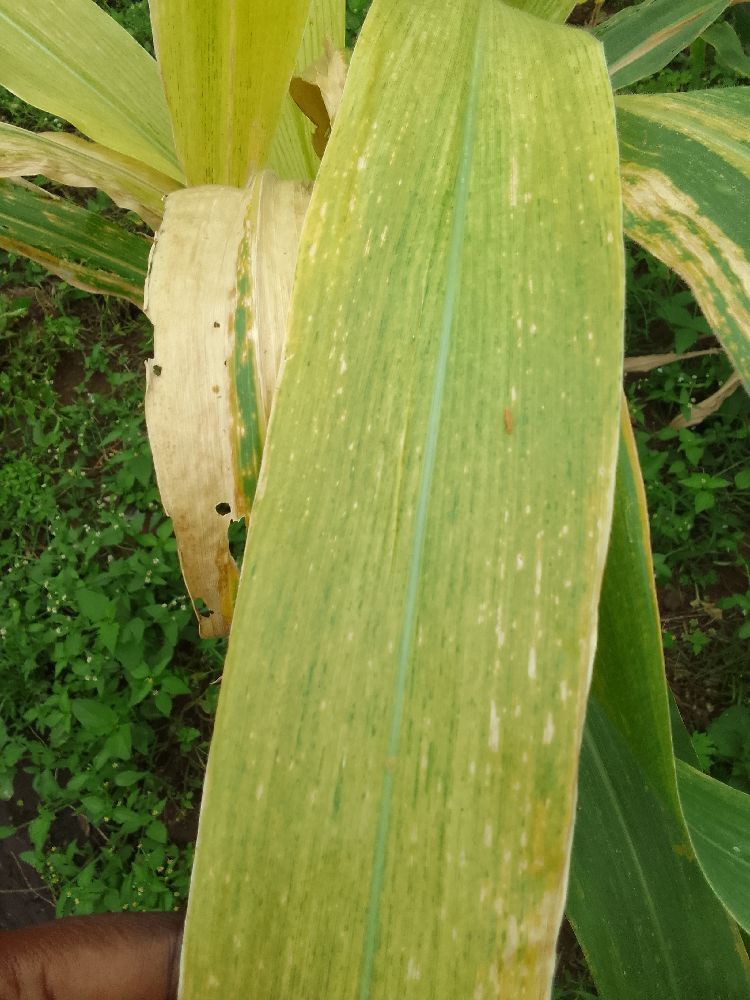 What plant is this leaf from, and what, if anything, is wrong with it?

maize, maize lethal necrosis
